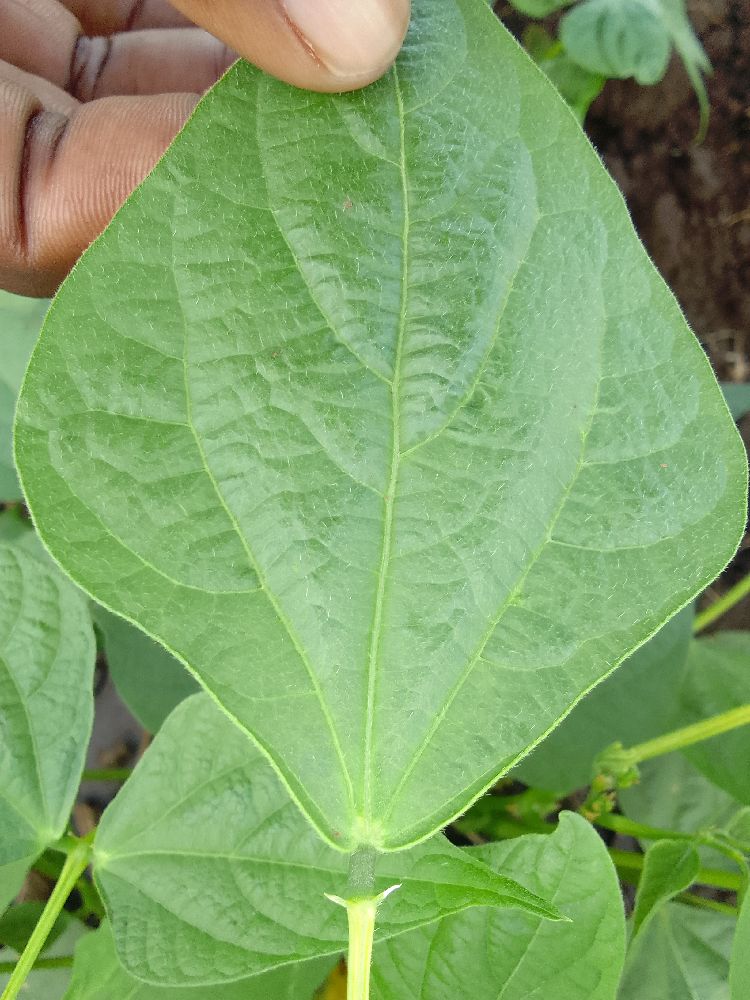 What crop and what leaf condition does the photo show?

common bean, healthy
